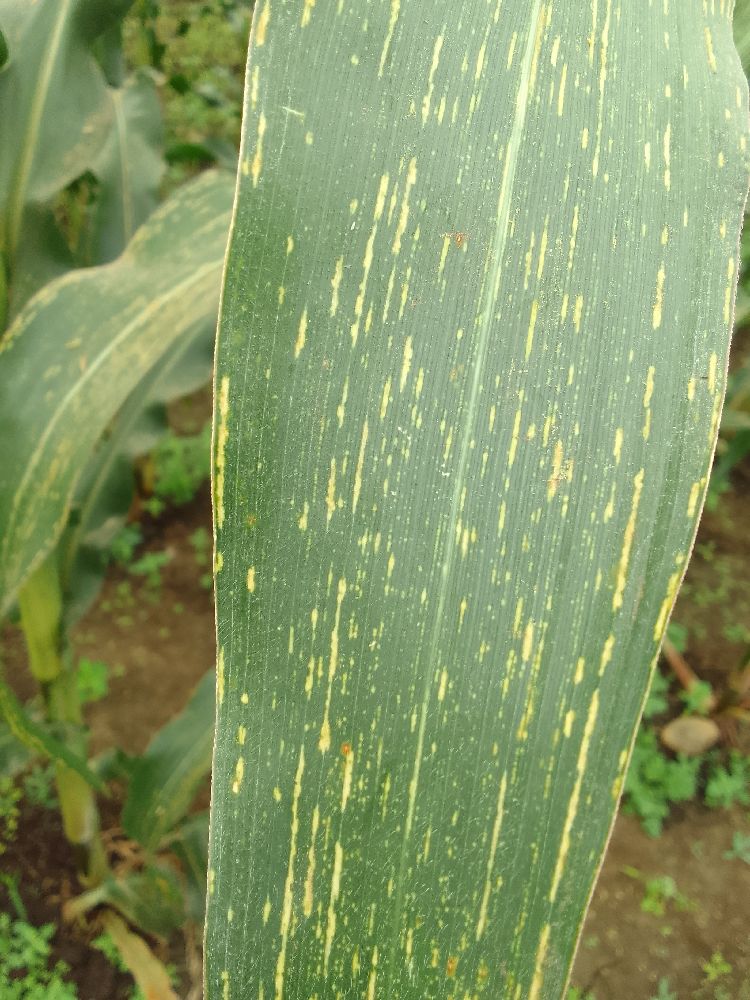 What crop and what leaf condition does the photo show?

maize, maize streak virus
